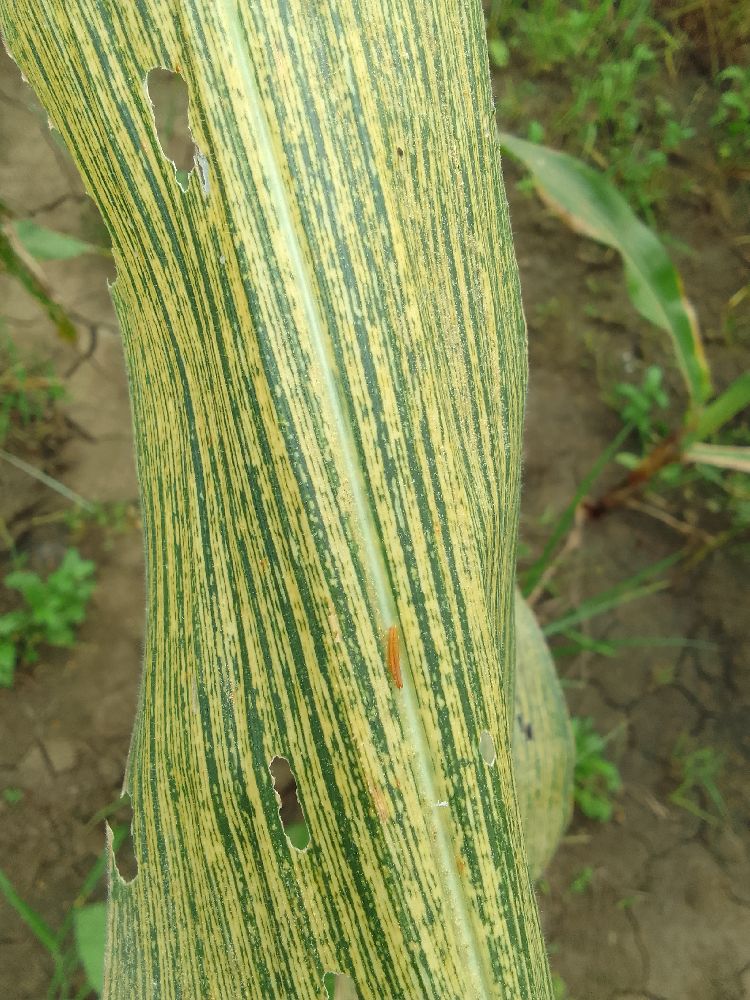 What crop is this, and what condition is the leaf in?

maize, maize streak virus
